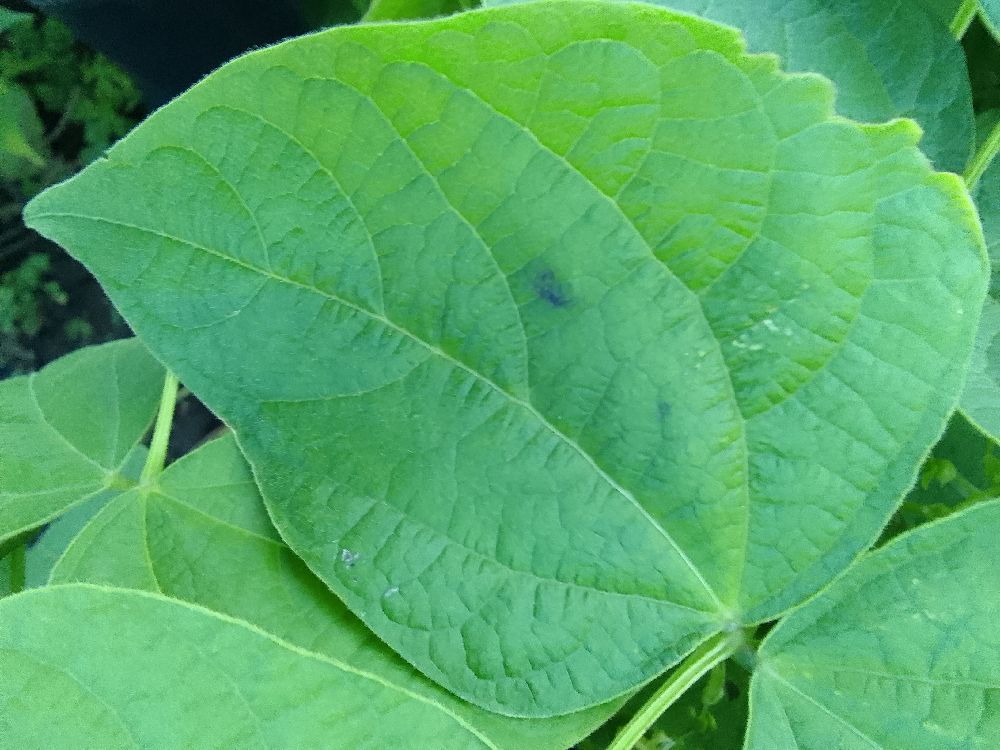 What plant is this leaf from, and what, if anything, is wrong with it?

common bean, healthy
